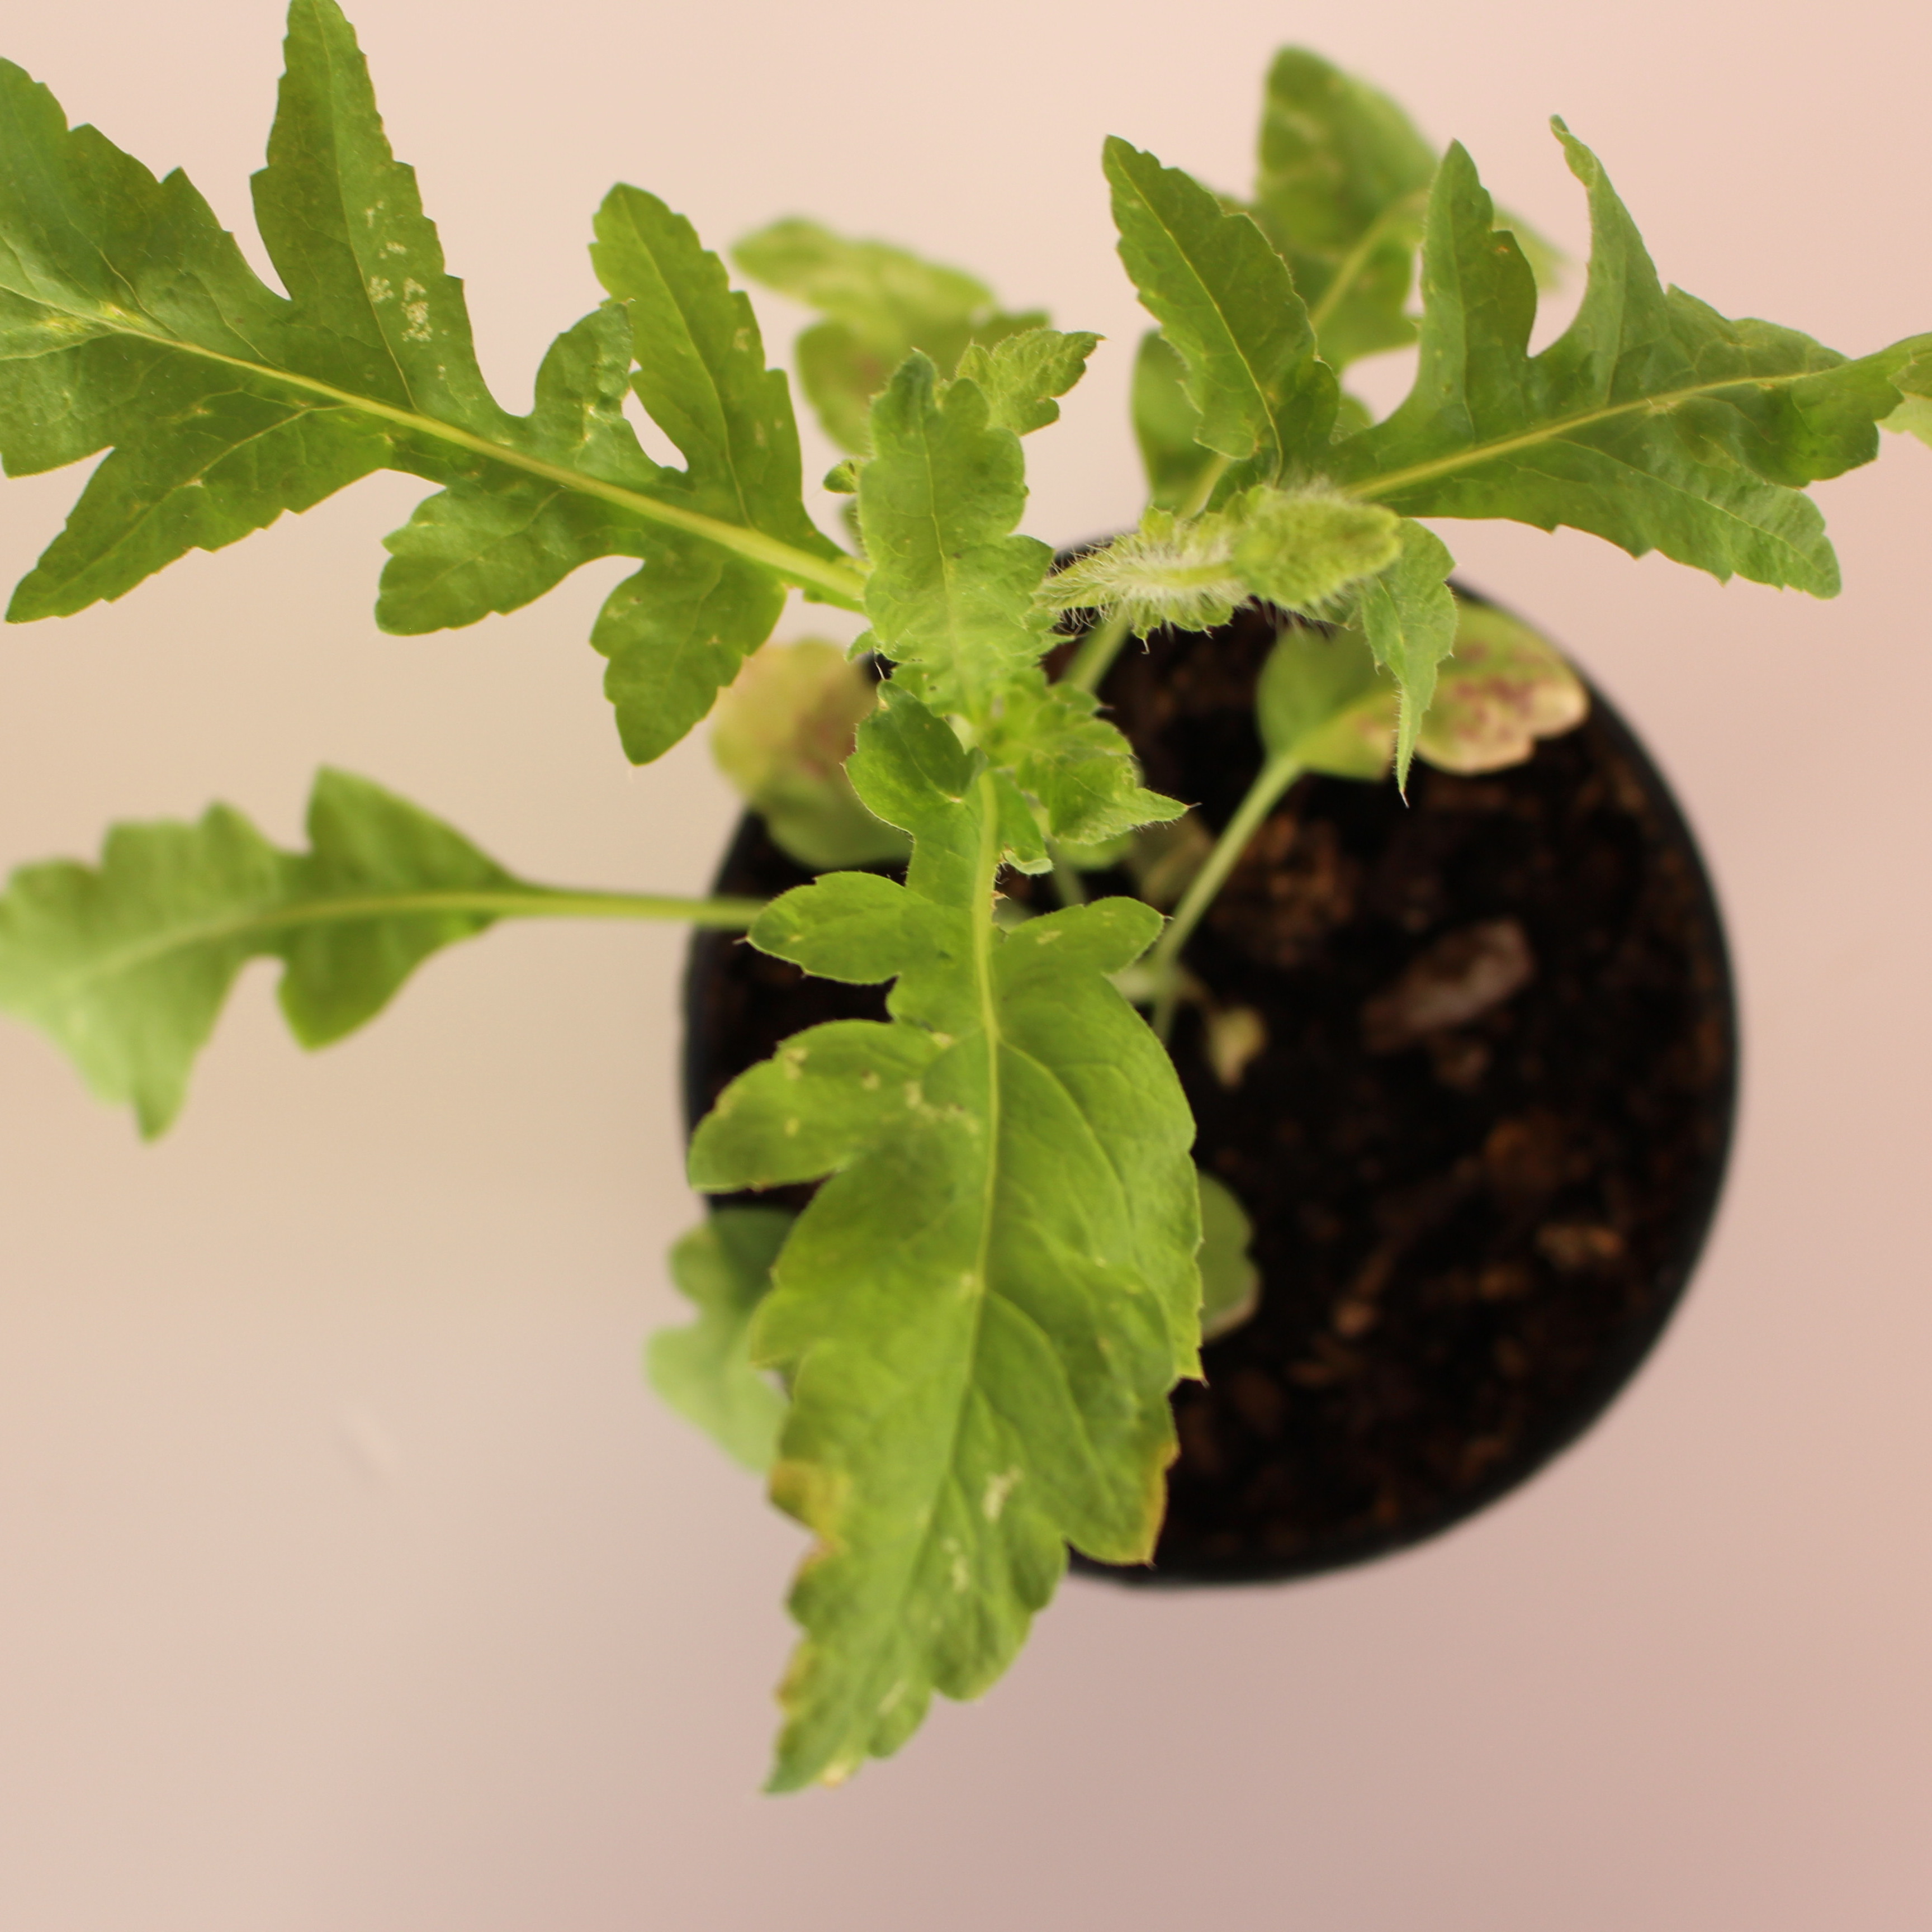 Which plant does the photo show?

Papaver rhoeas
